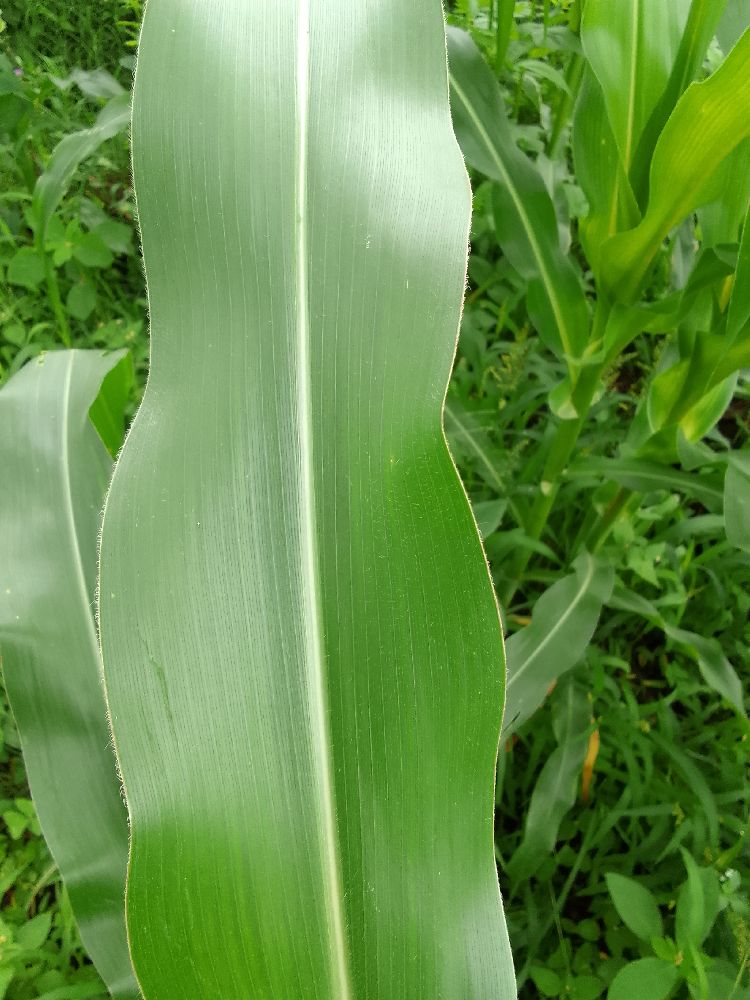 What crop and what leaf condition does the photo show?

maize, healthy
